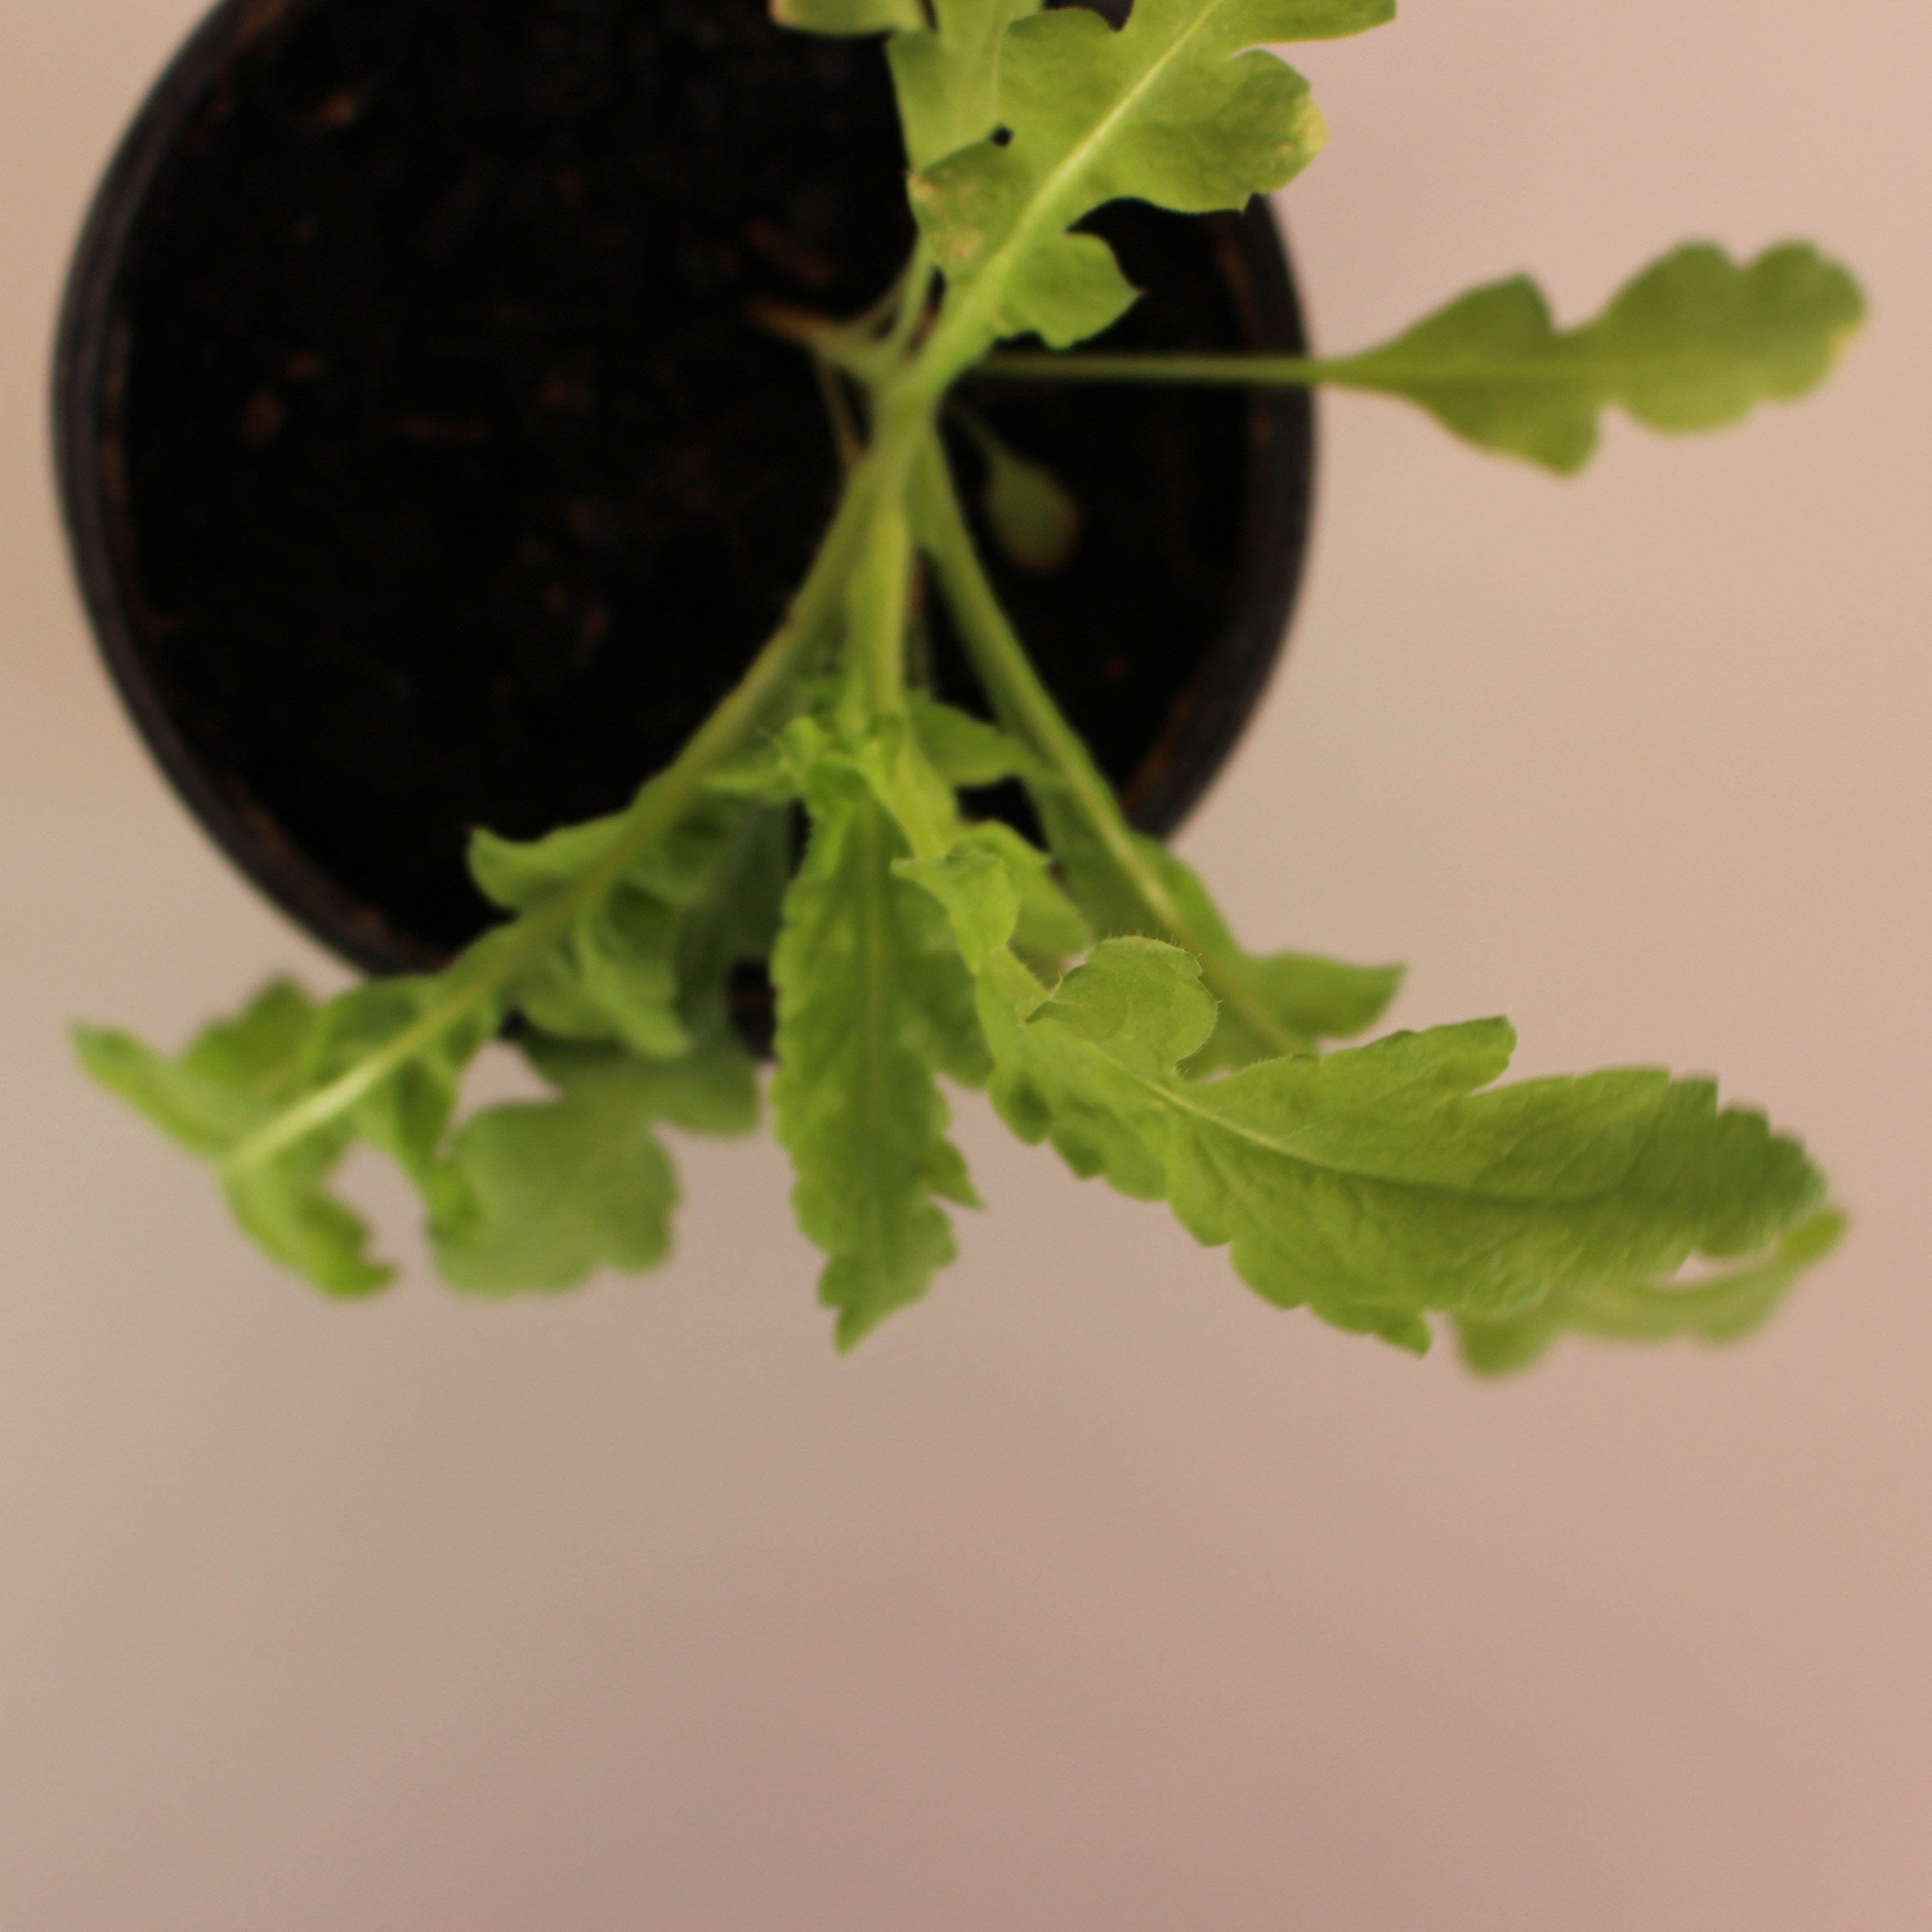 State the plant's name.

Papaver rhoeas
